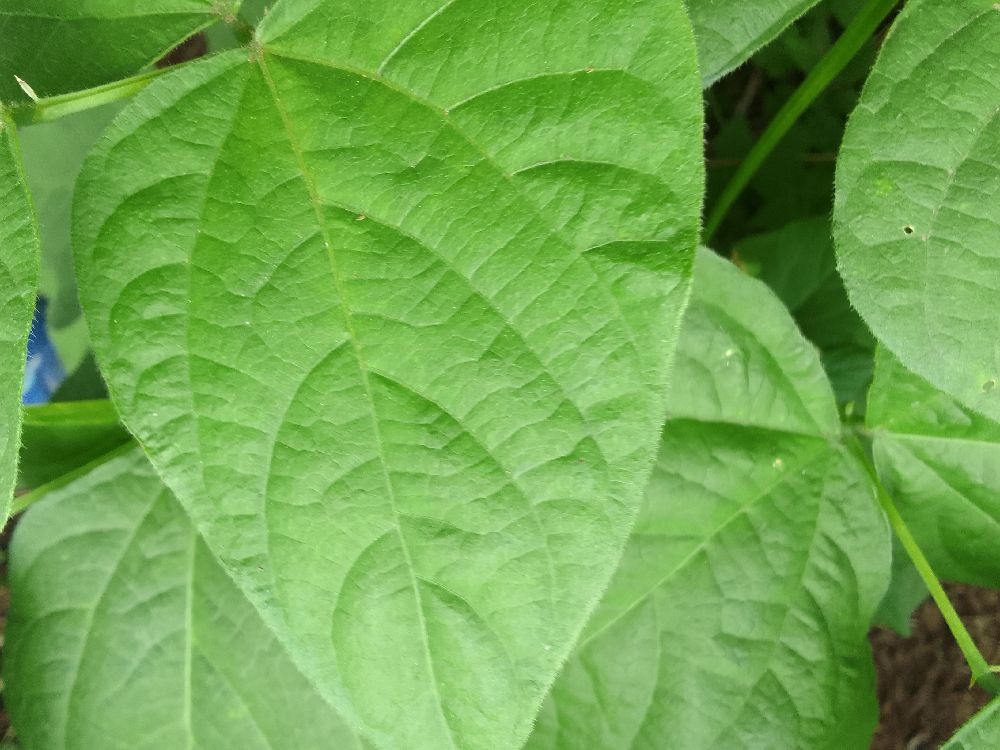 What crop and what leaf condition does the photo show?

common bean, healthy
